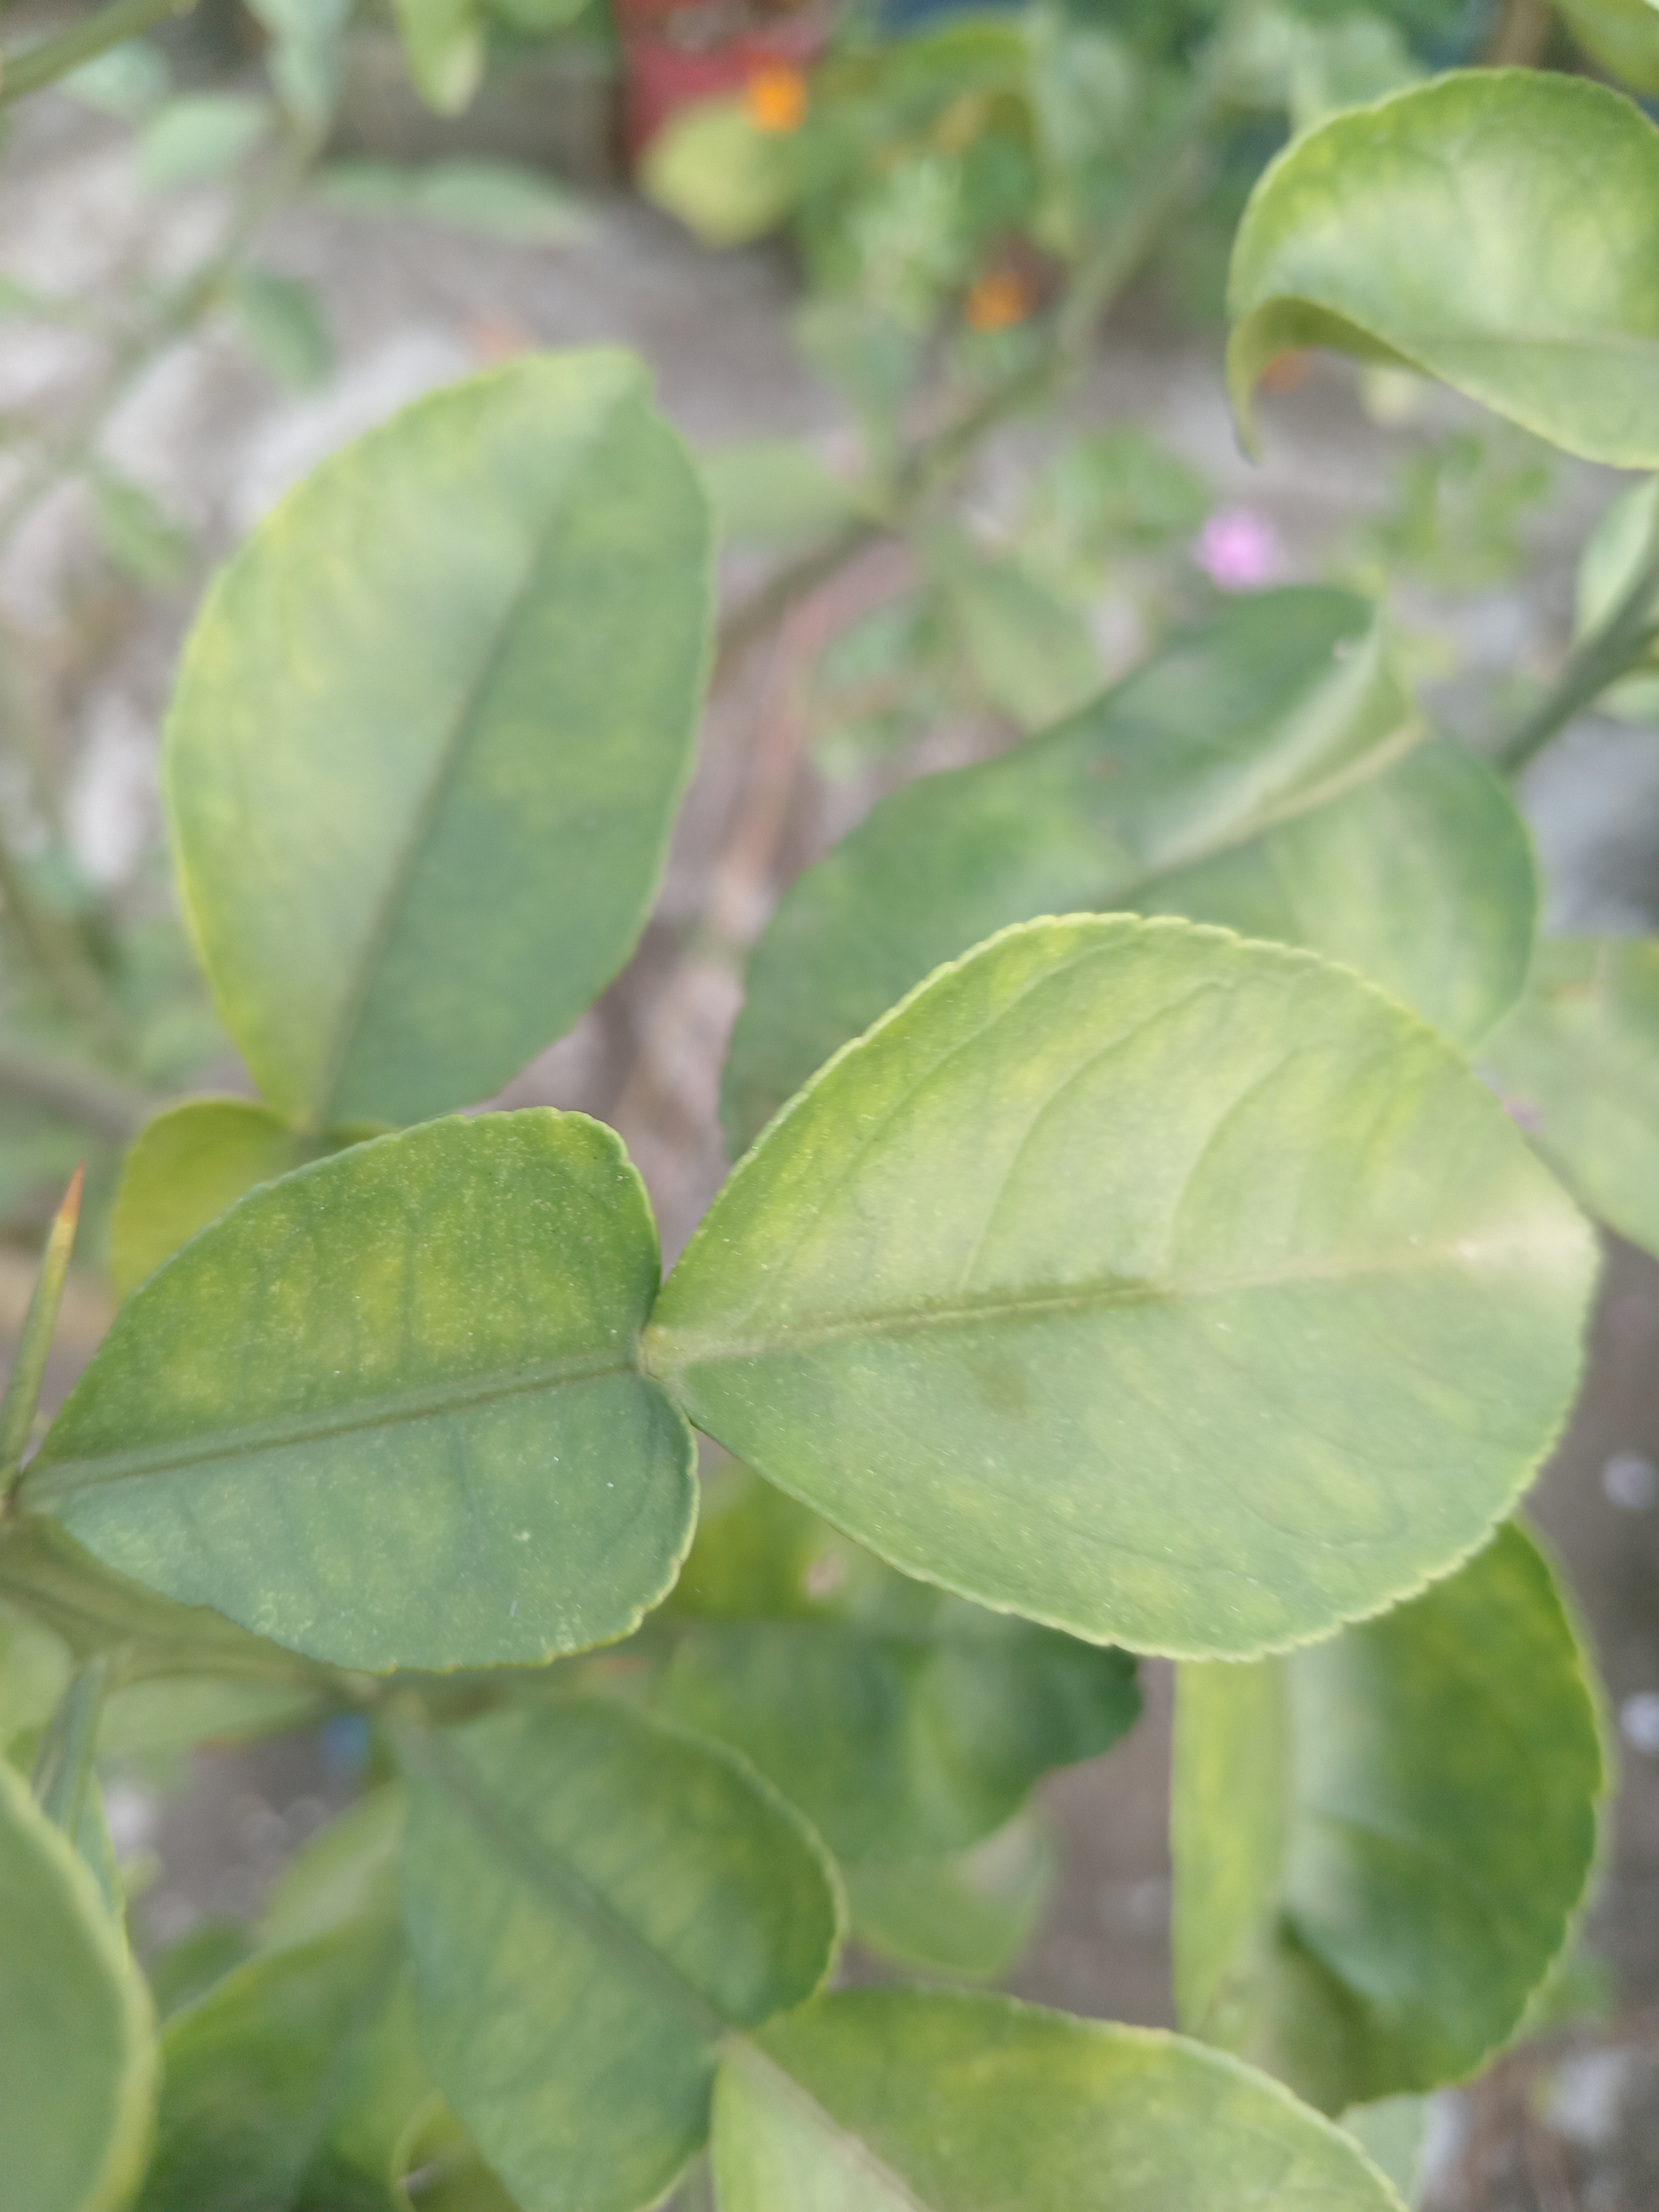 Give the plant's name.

lemon
